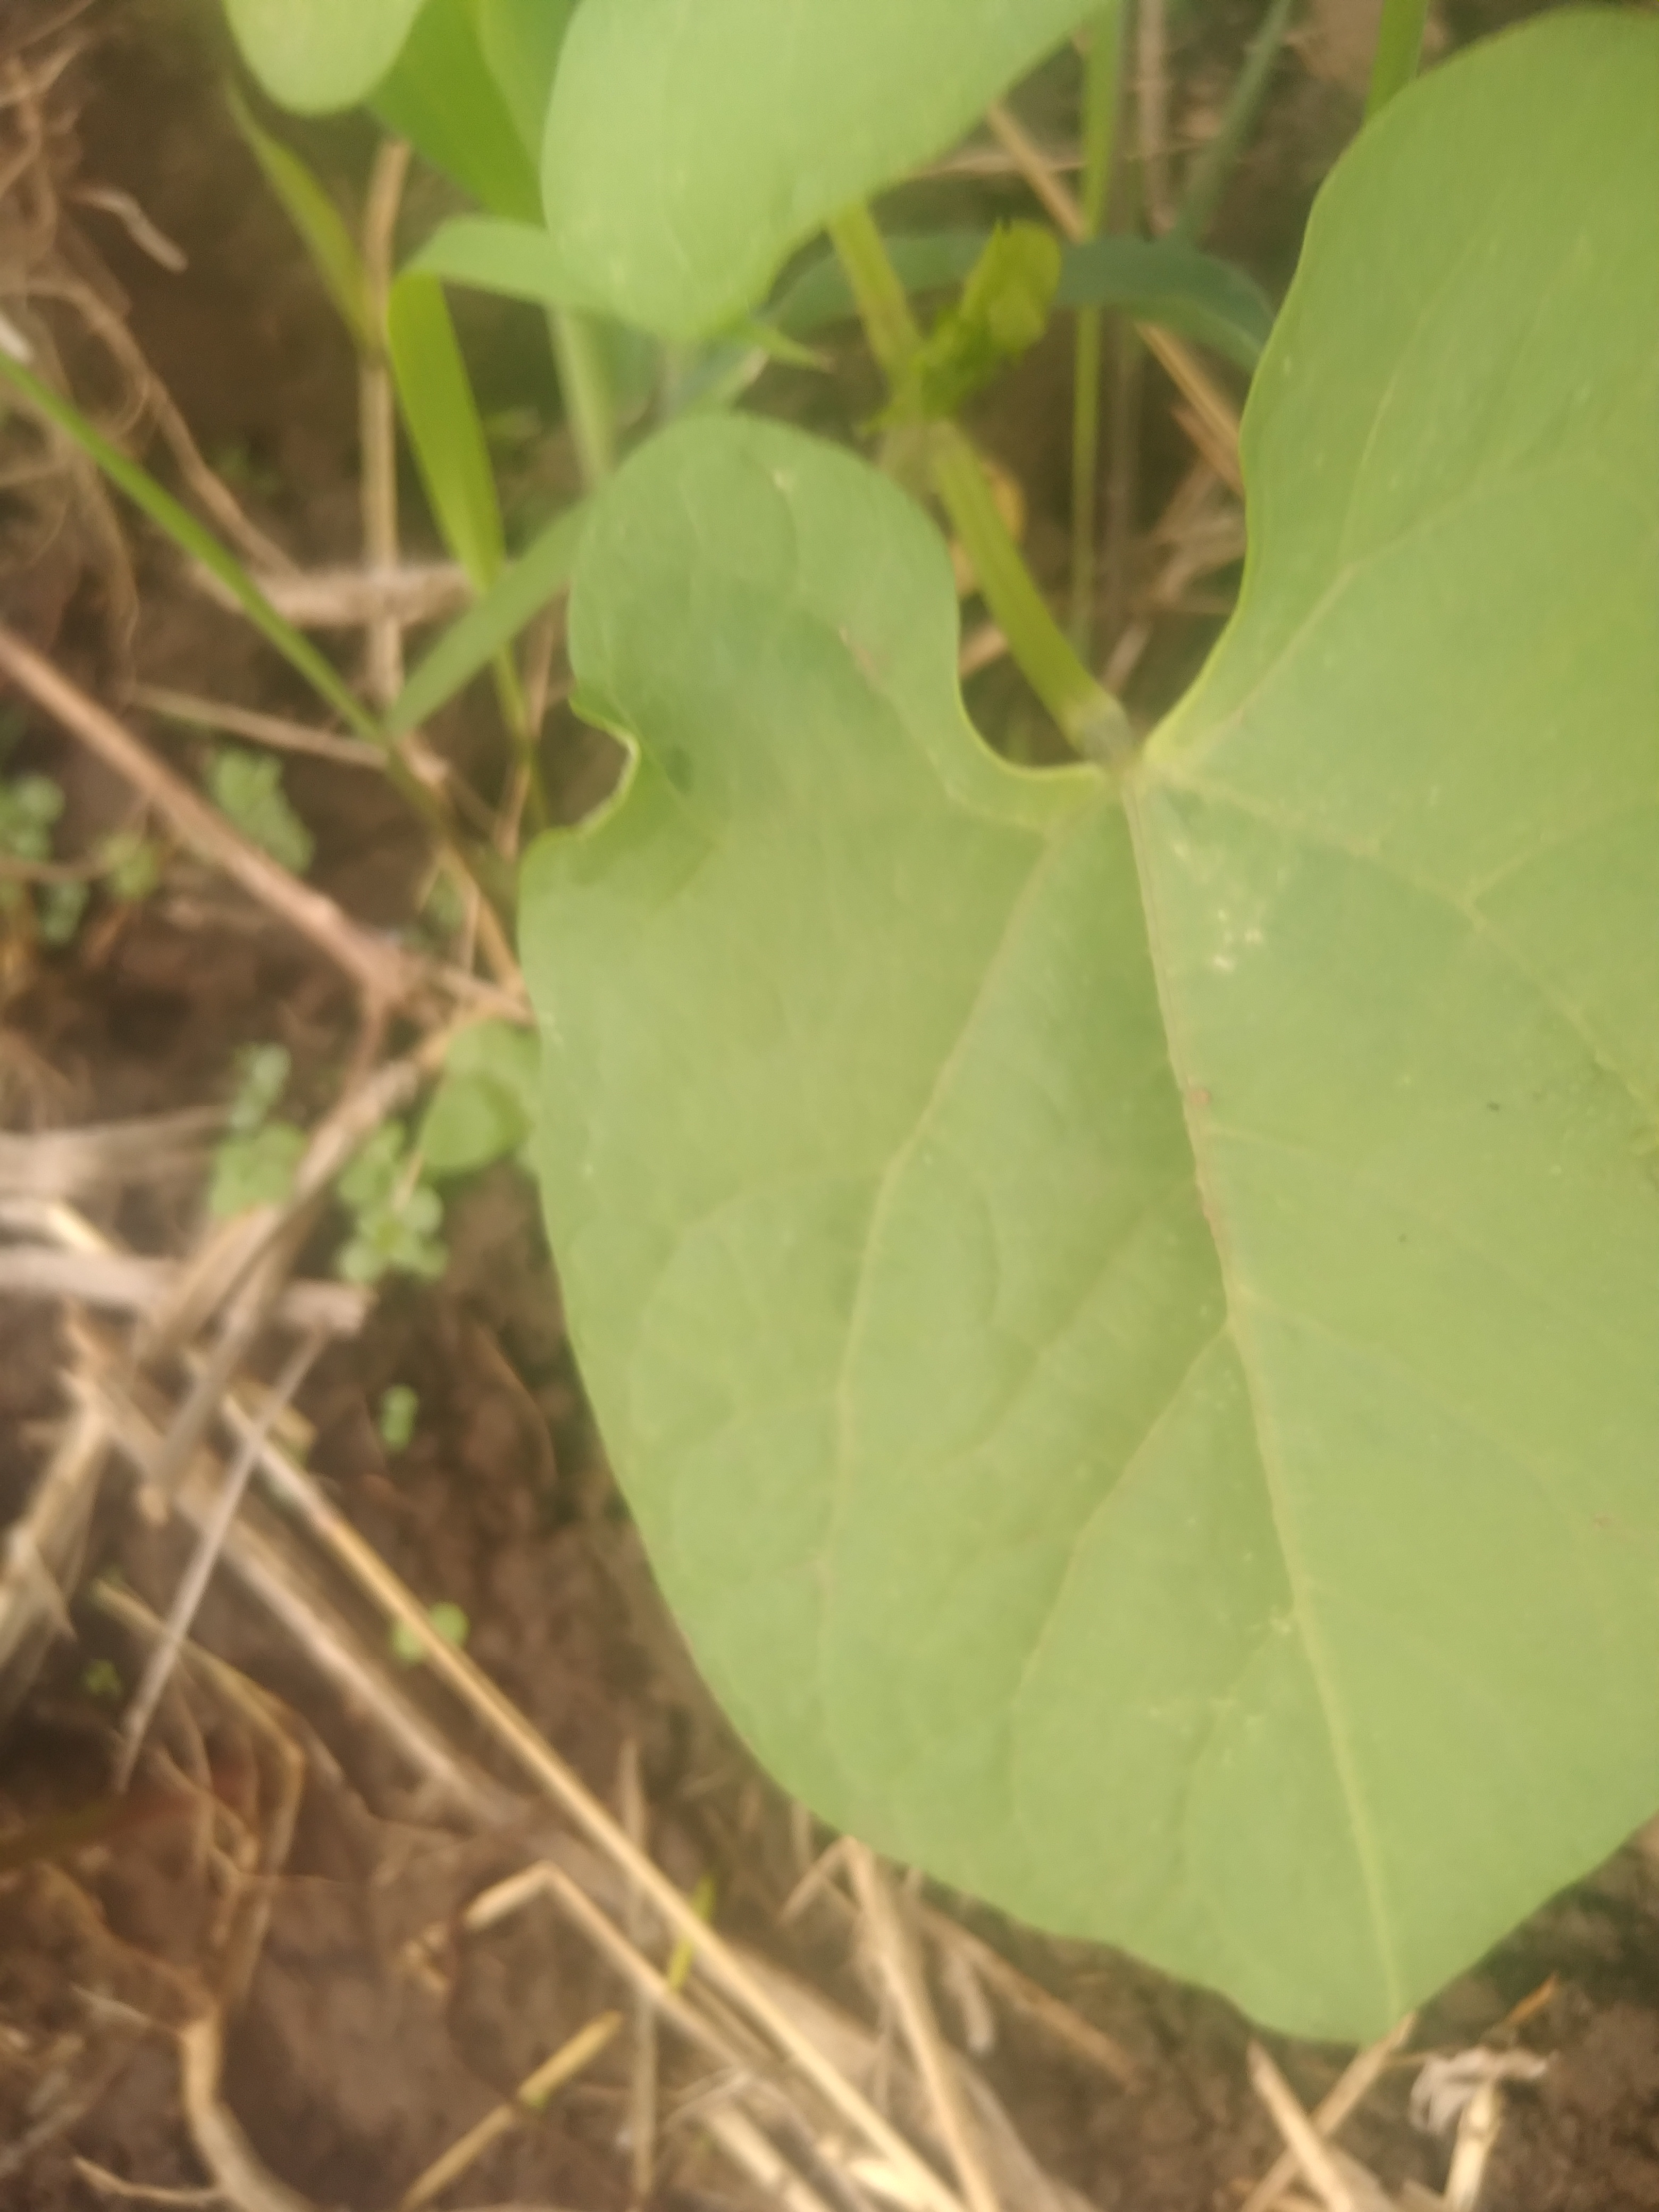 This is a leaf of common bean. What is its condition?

healthy
